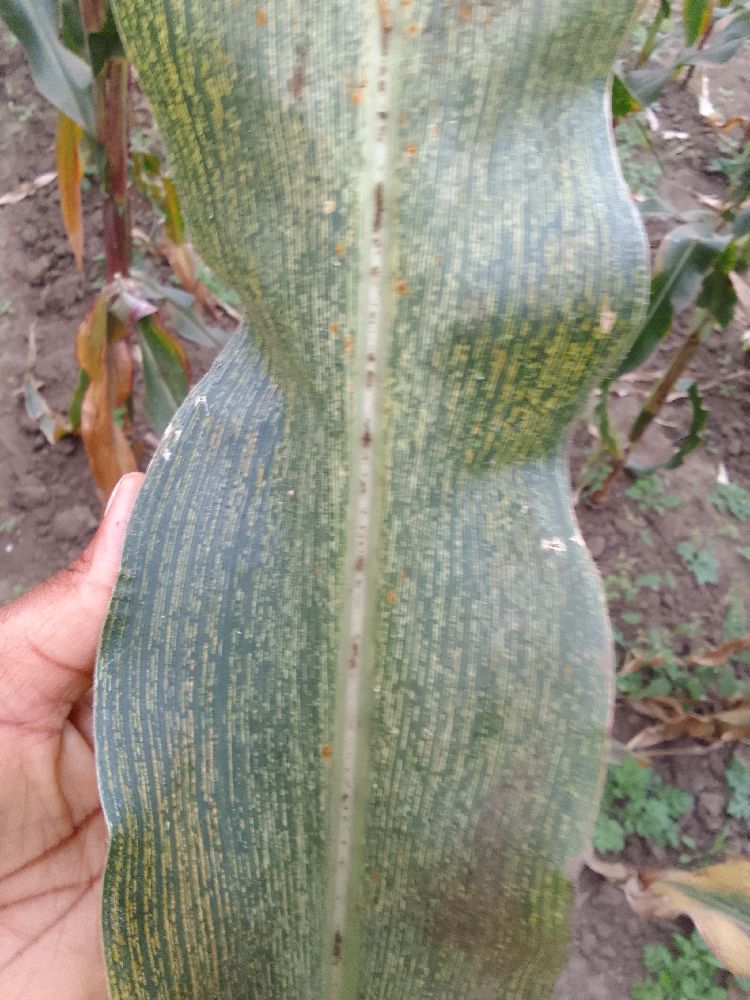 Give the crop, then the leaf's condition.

maize, maize streak virus
